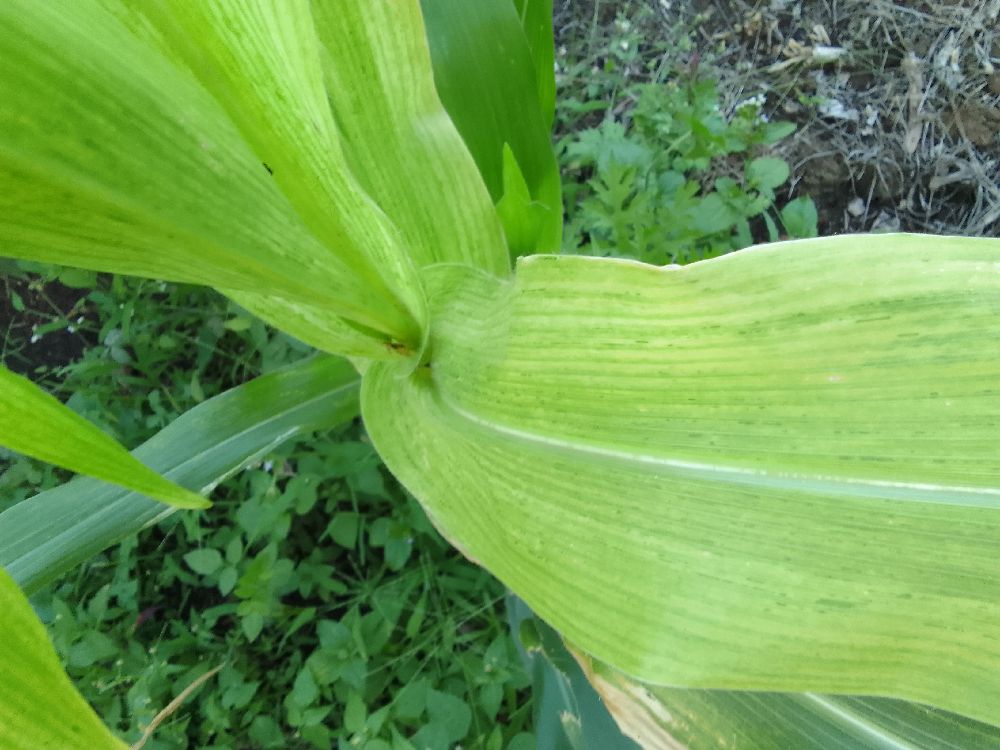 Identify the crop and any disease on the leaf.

maize, maize lethal necrosis
